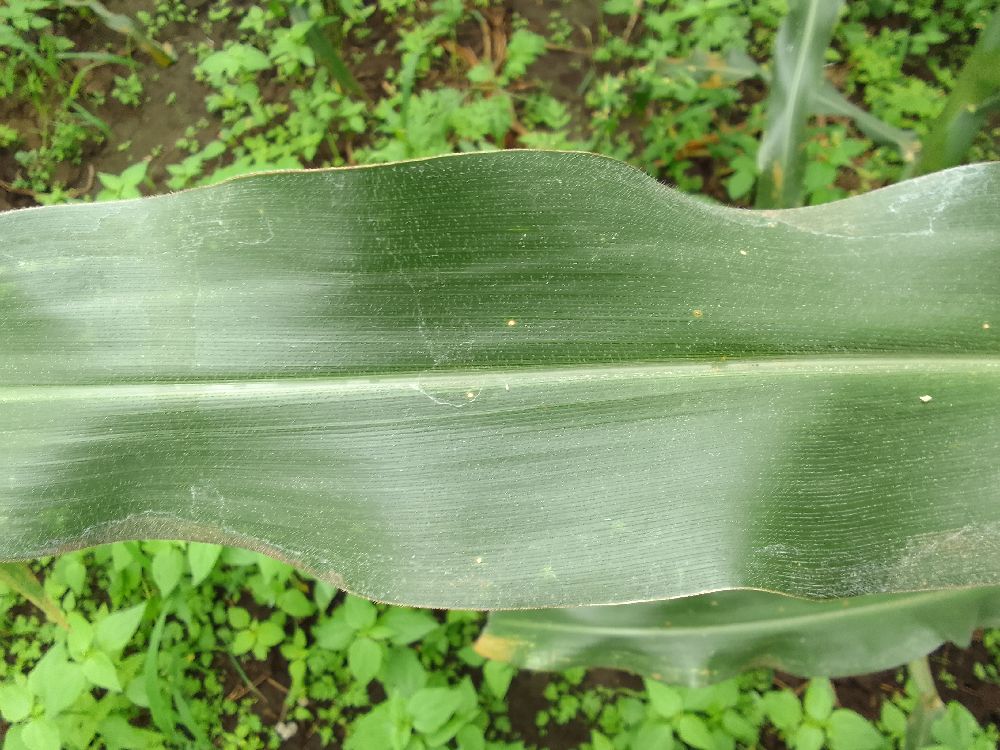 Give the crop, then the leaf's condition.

maize, healthy
